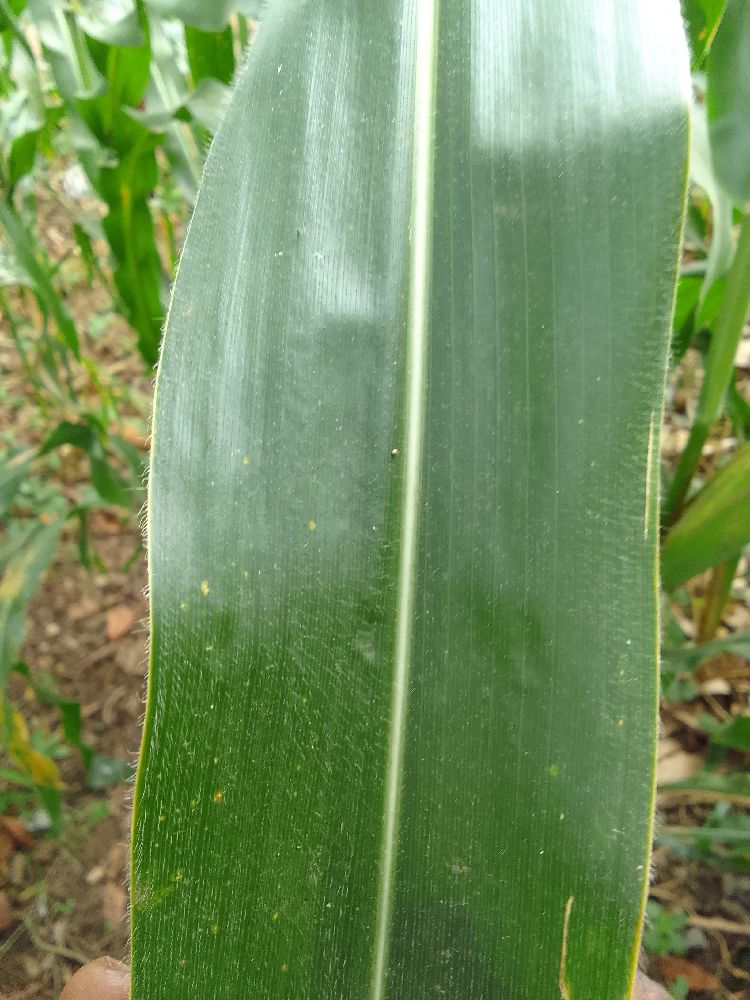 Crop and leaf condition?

maize, healthy
